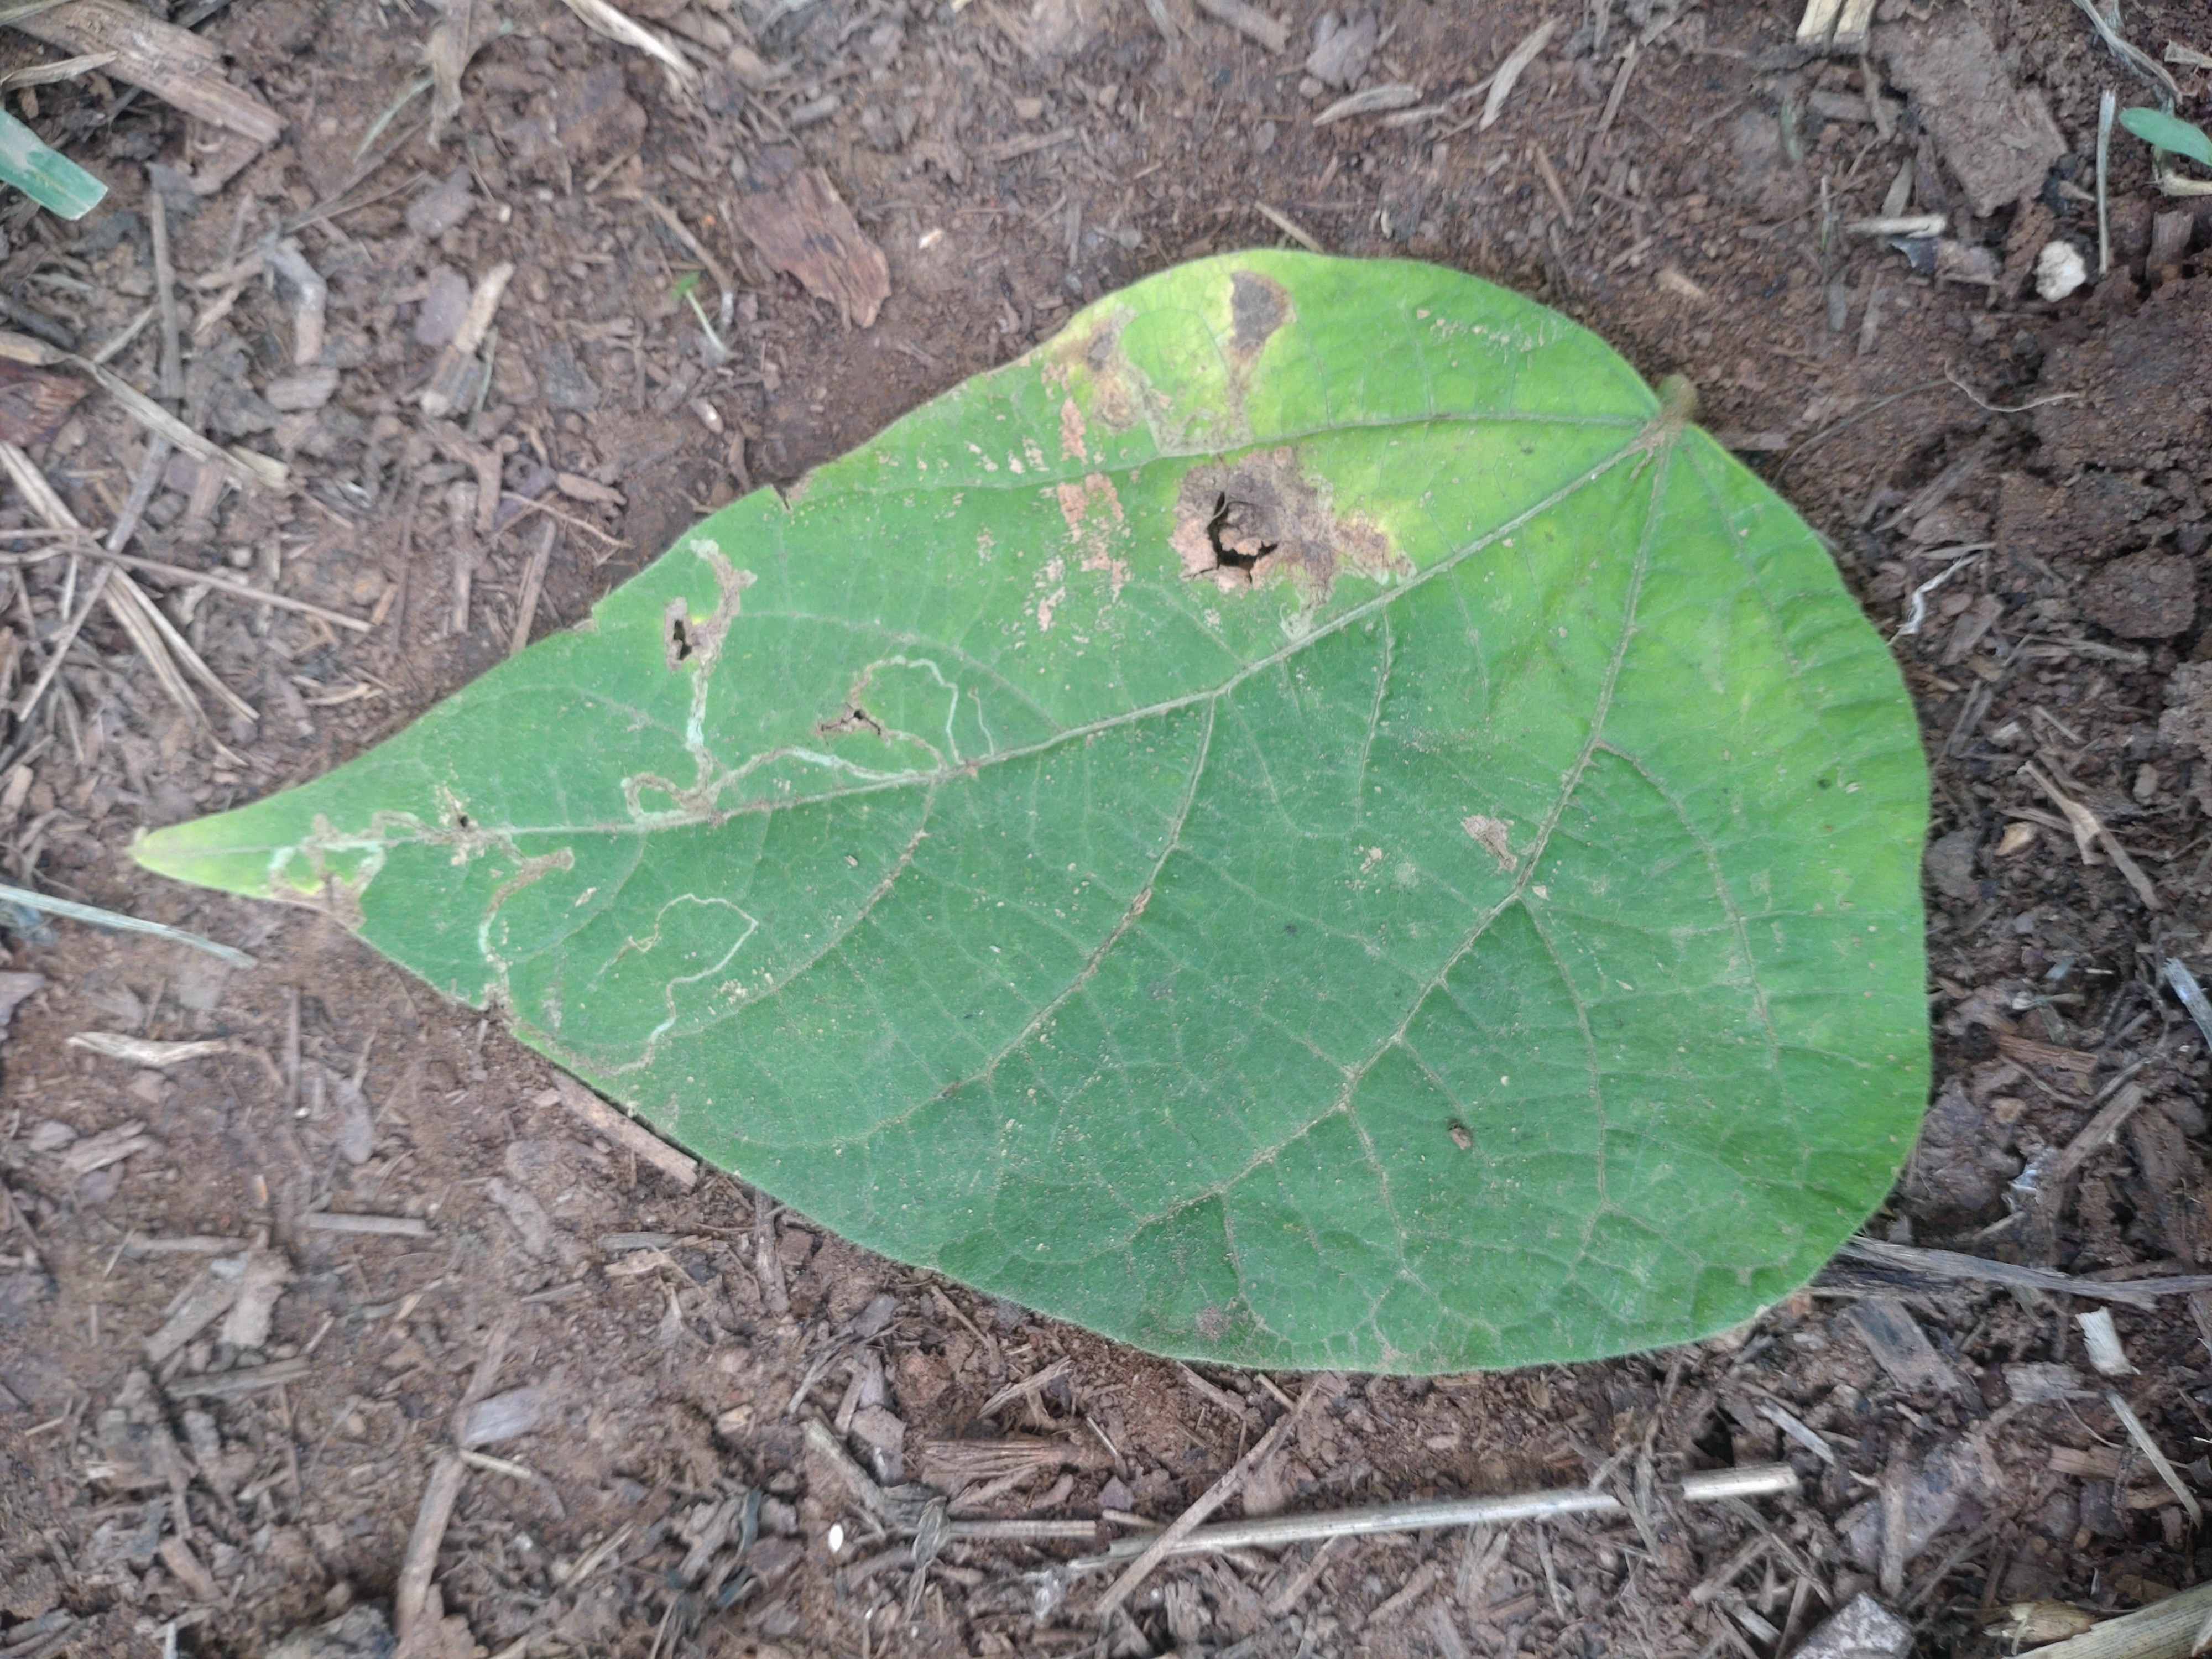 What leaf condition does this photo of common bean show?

anthracnose
